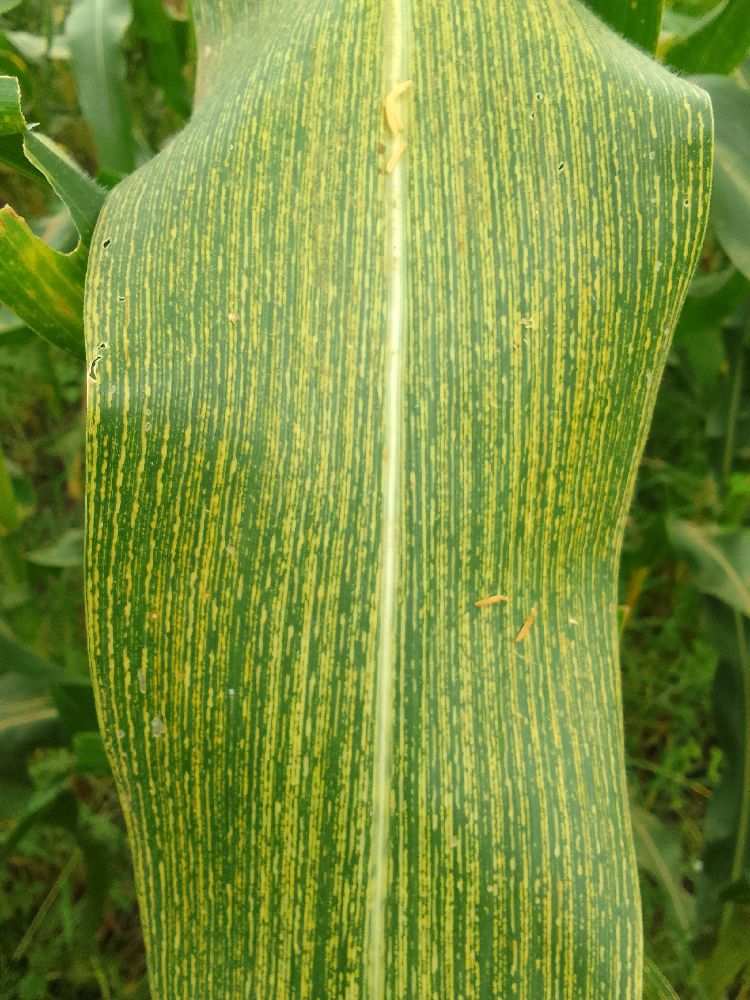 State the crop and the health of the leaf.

maize, maize streak virus
